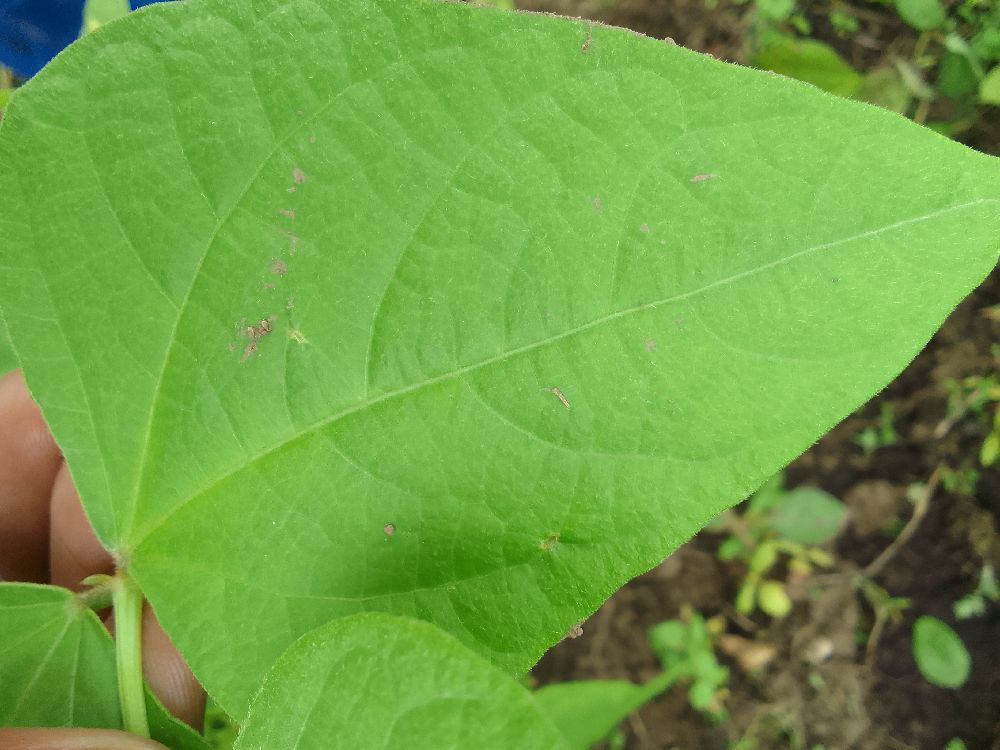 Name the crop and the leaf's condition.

common bean, healthy
